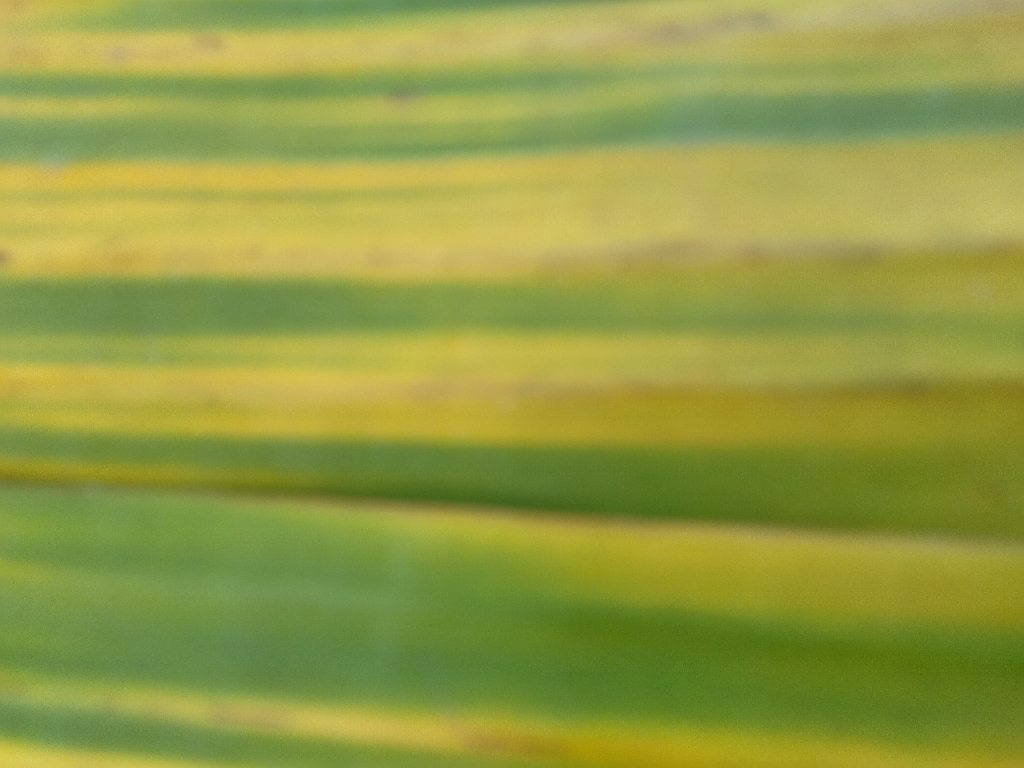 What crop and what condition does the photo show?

banana, fusarium wilt race 1
